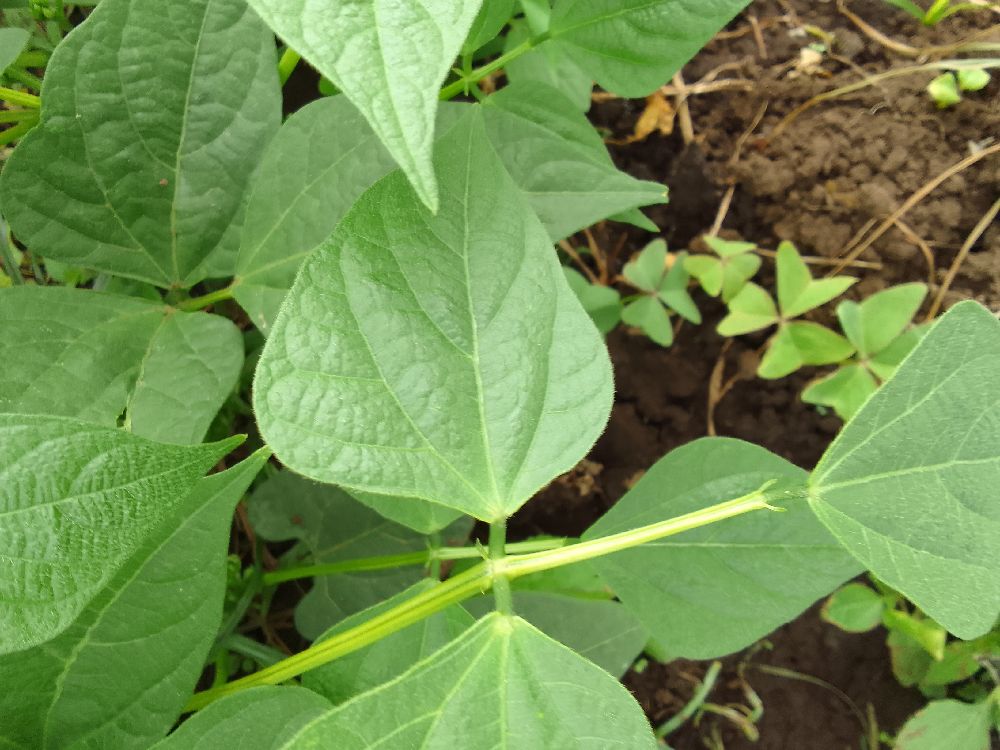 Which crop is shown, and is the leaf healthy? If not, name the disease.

common bean, healthy
